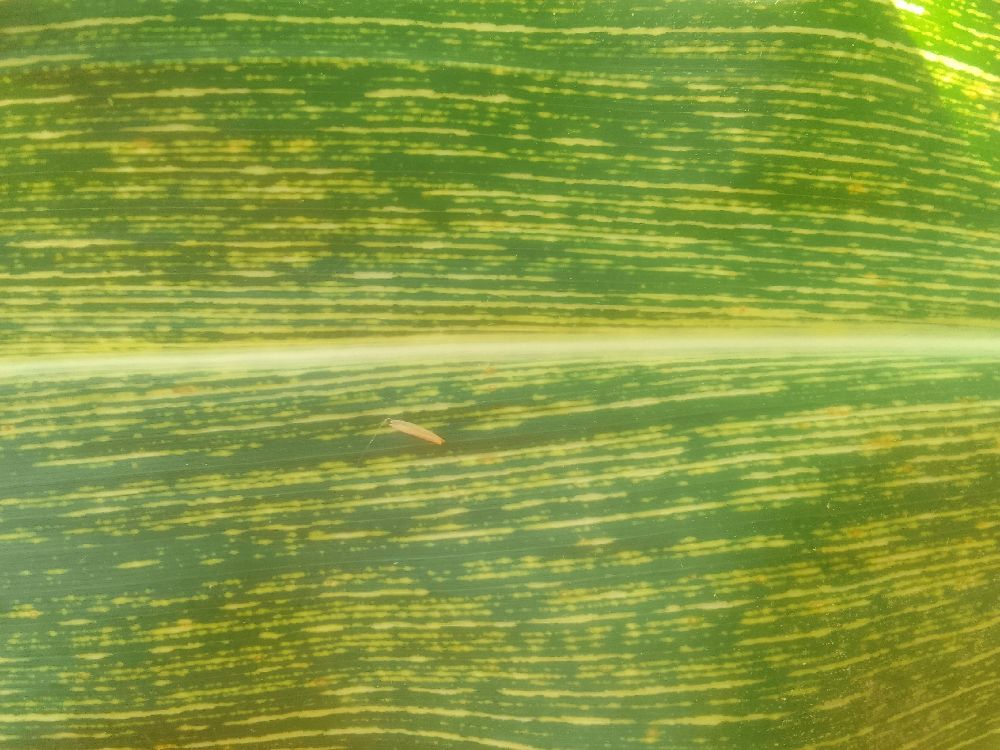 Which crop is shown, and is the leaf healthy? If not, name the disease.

maize, maize streak virus
